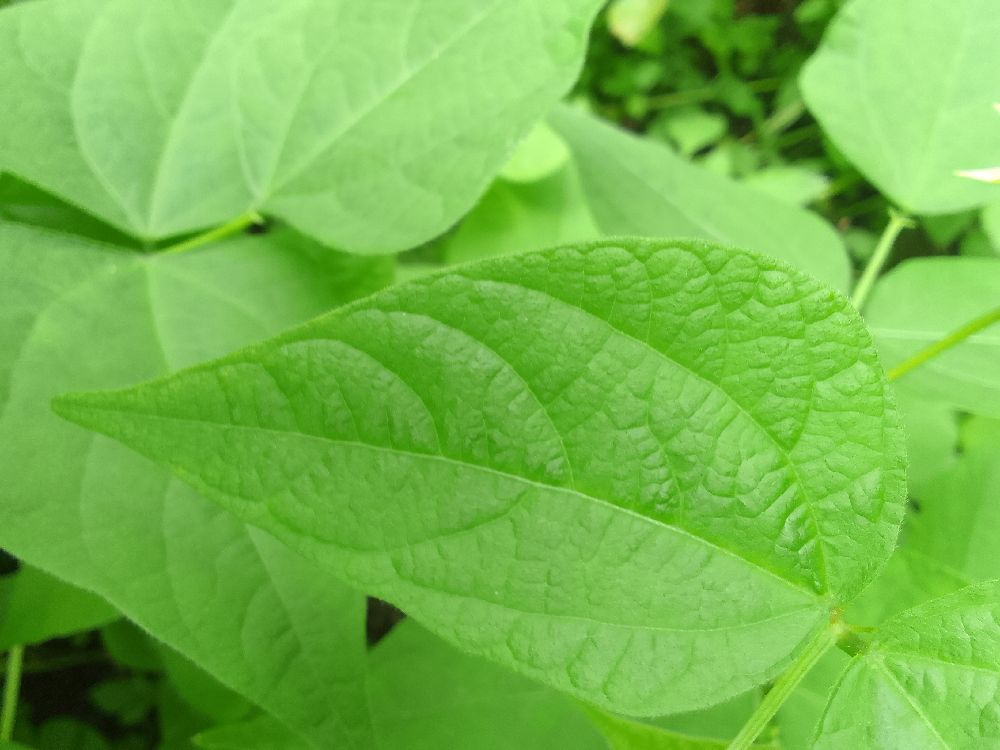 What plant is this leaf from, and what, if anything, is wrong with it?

common bean, healthy
